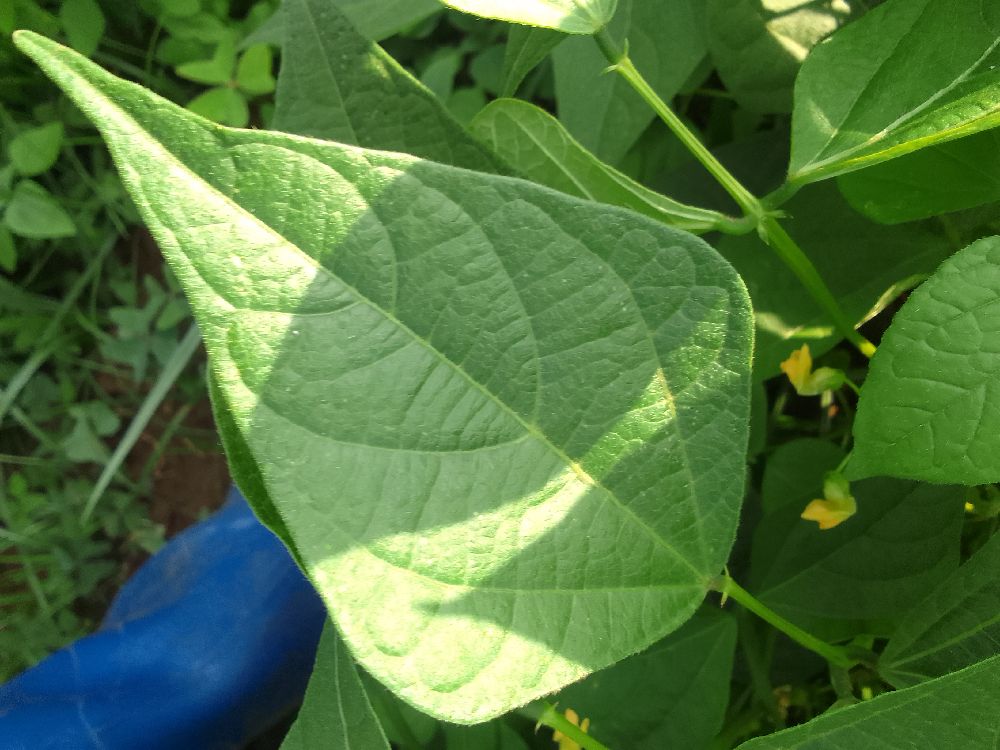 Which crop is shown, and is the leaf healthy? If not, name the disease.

common bean, healthy
